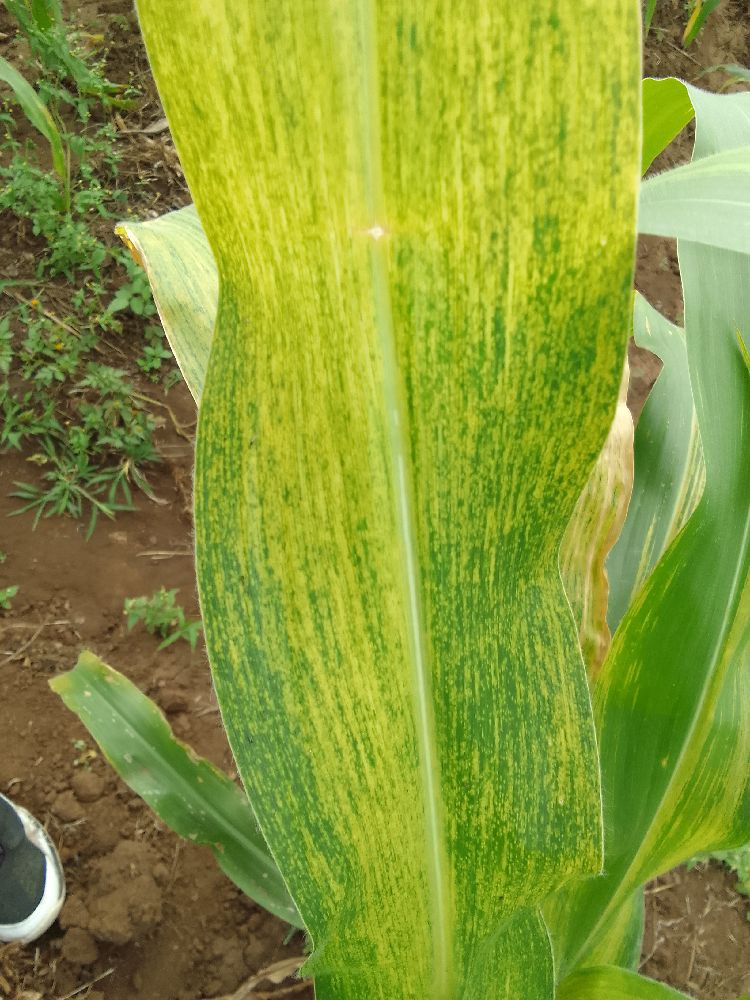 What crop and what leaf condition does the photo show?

maize, maize lethal necrosis
